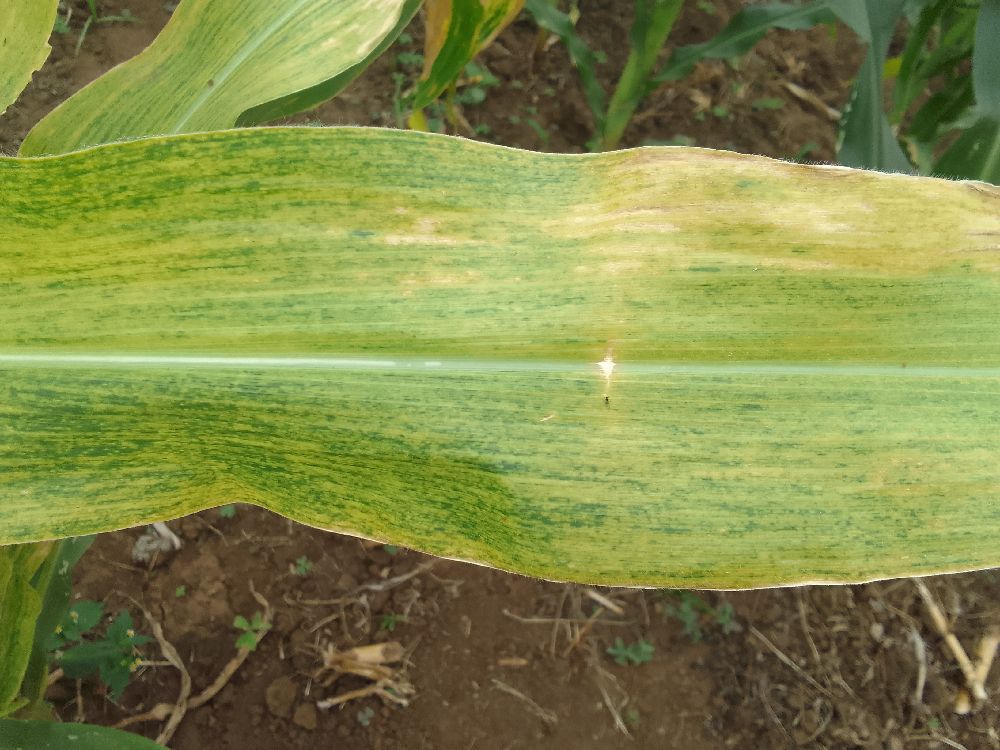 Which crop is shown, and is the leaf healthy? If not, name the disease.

maize, maize lethal necrosis
